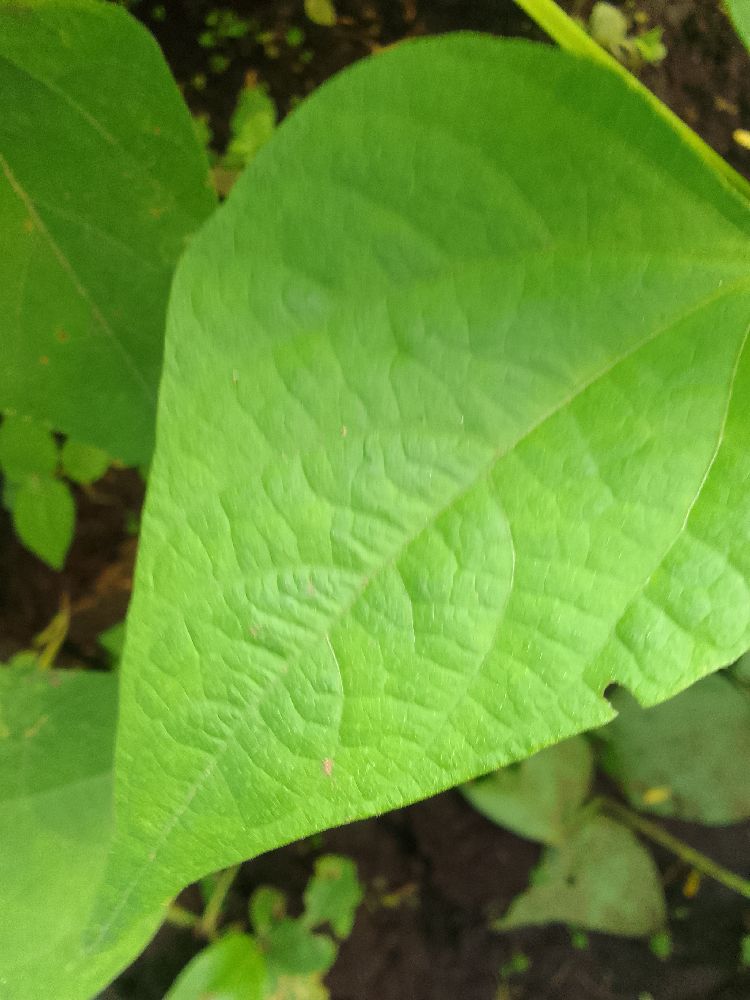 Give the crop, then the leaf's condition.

common bean, healthy
